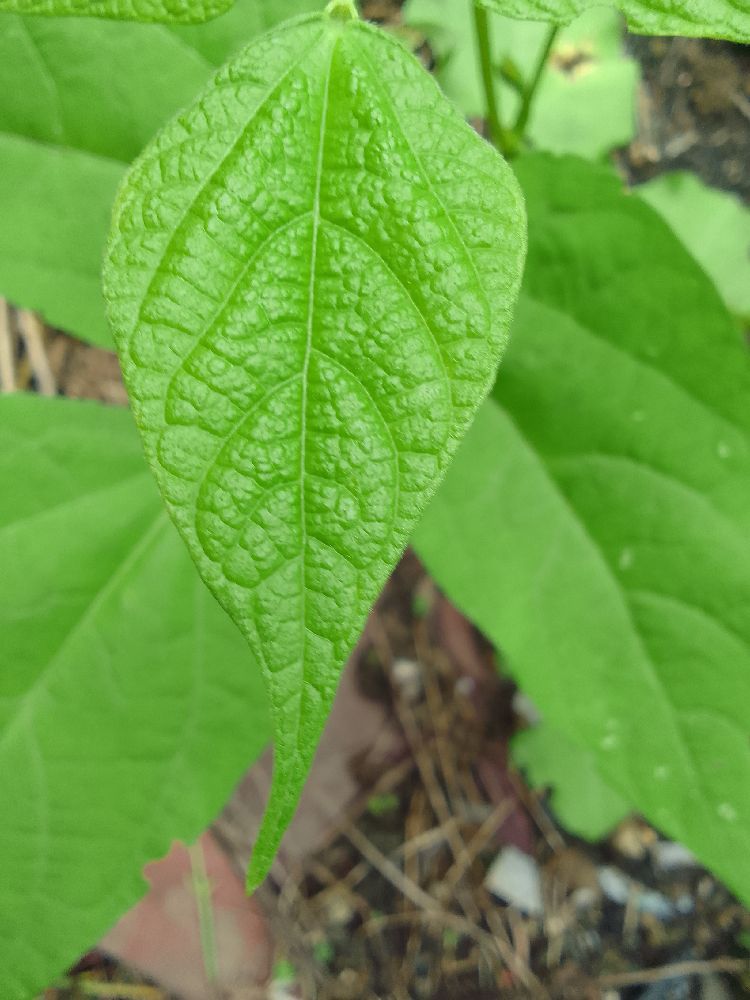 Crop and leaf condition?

common bean, healthy
